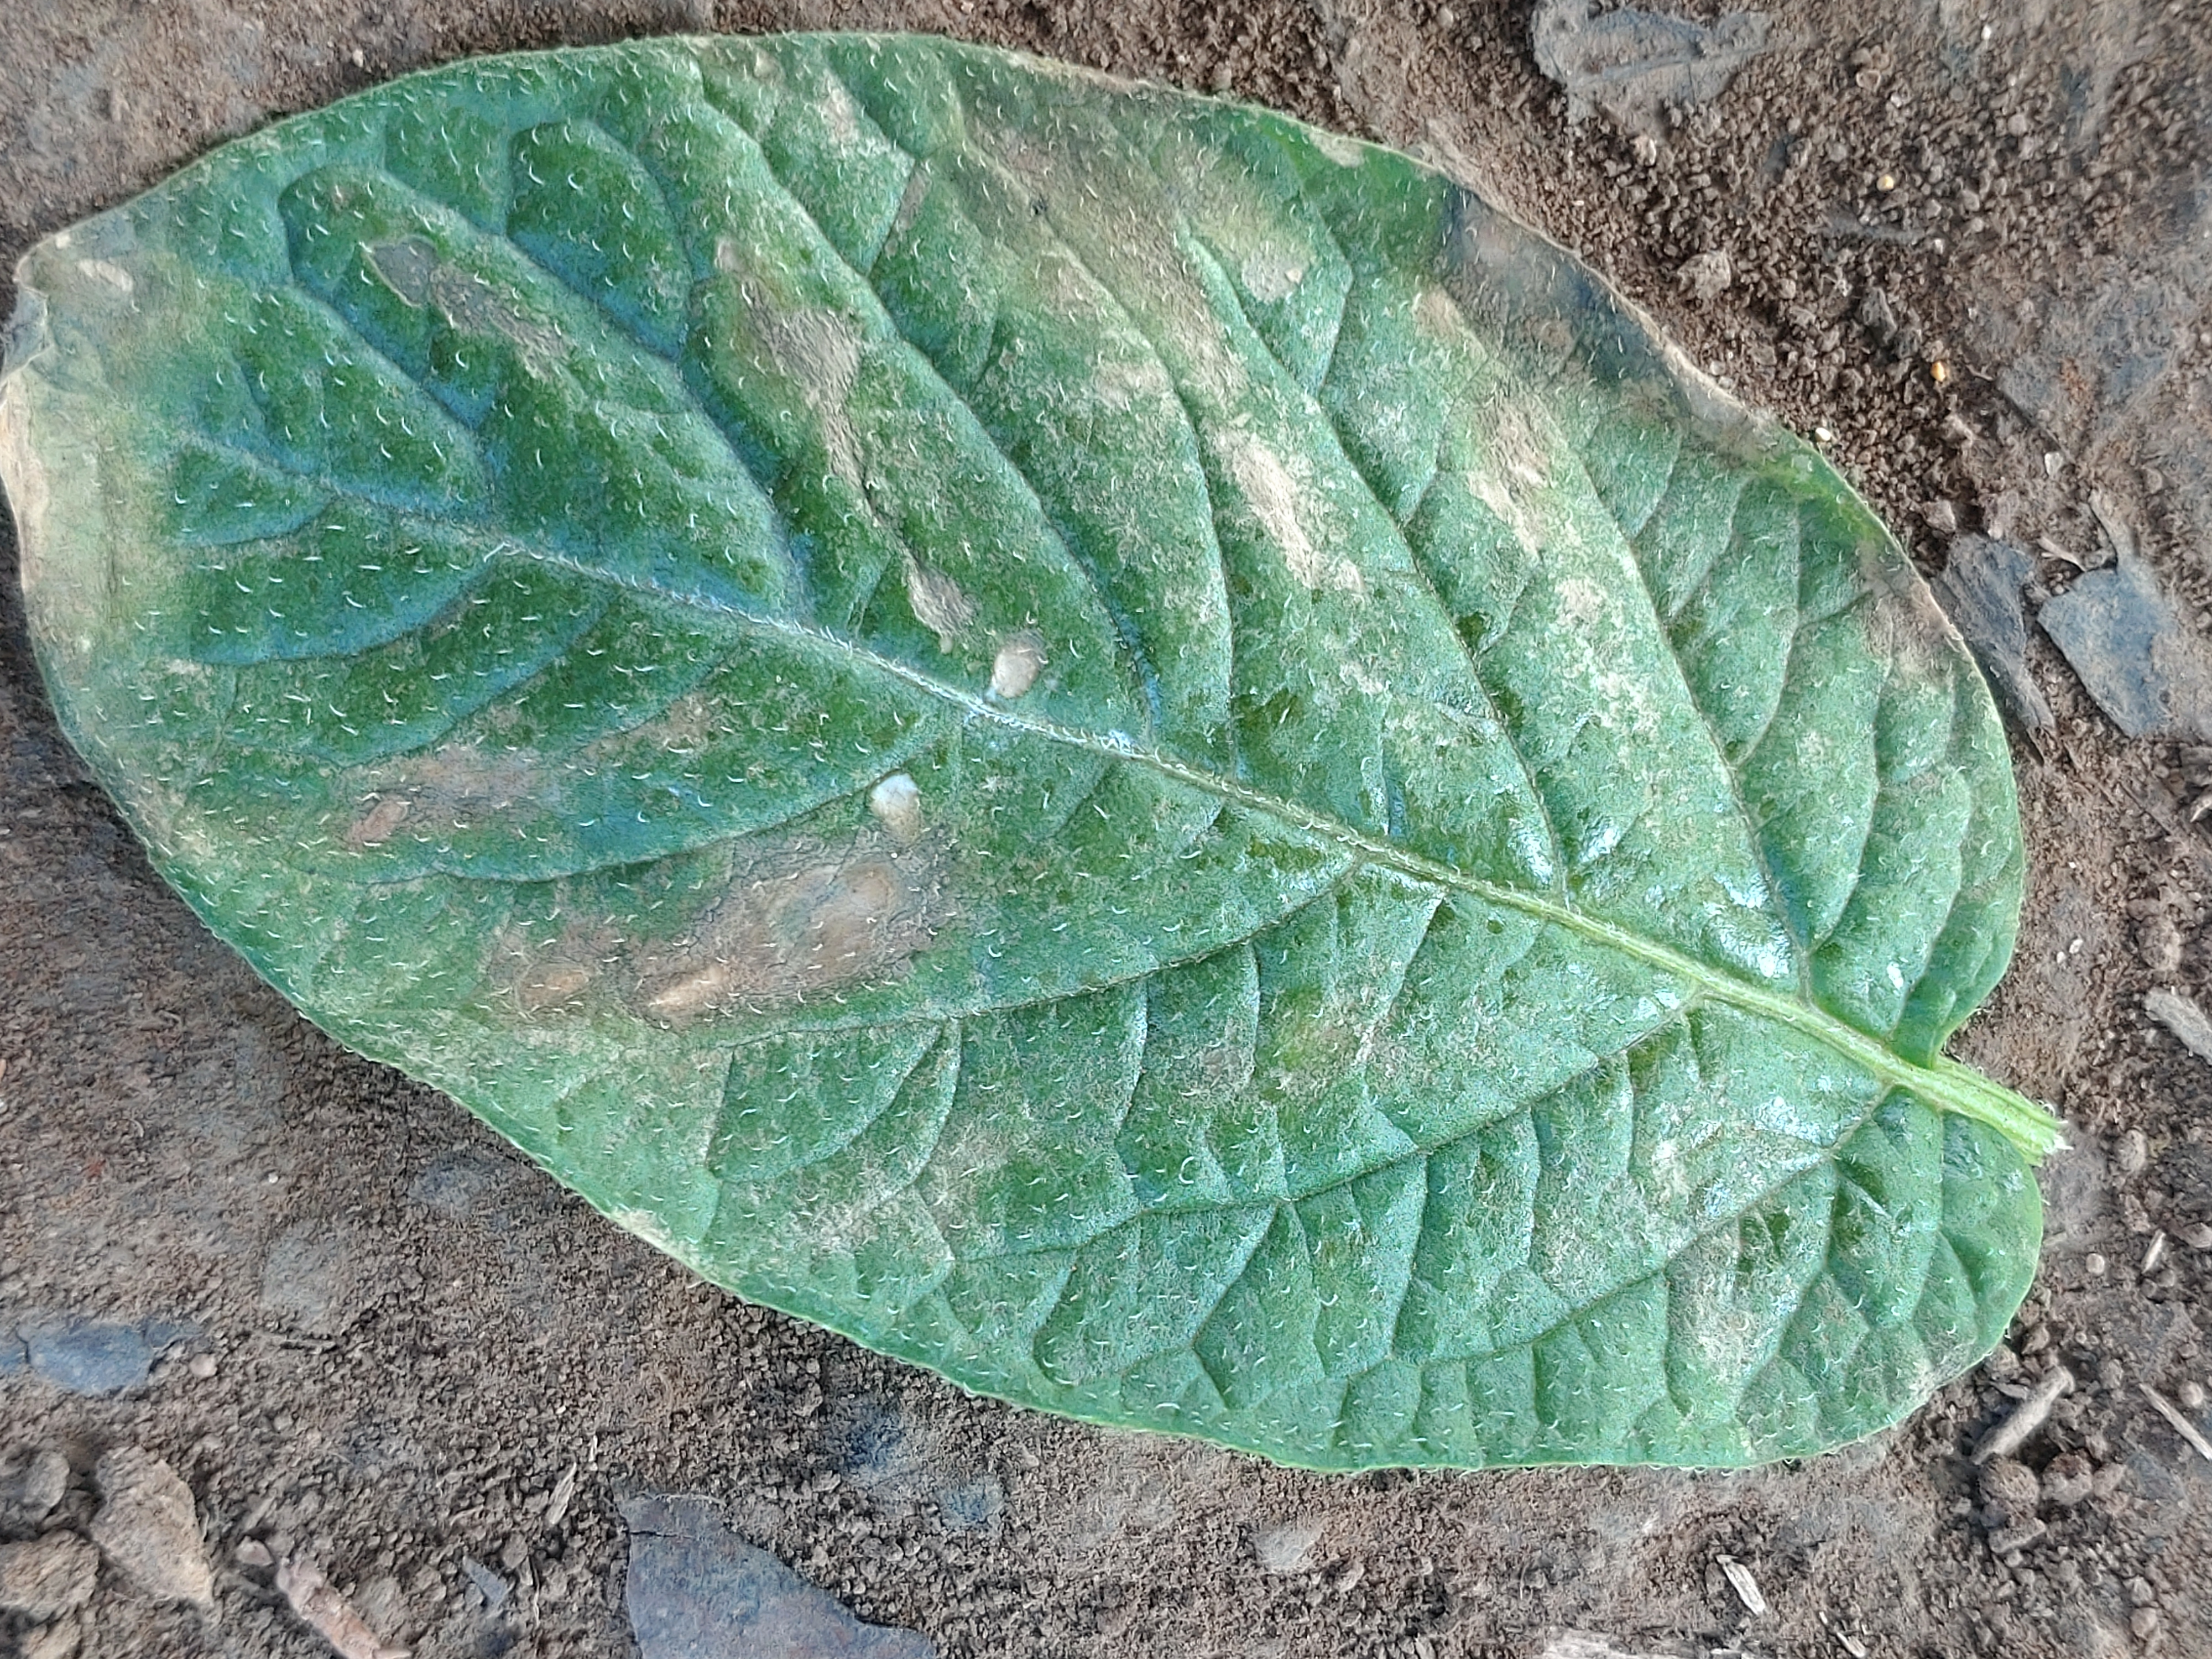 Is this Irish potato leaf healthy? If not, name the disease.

early blight
